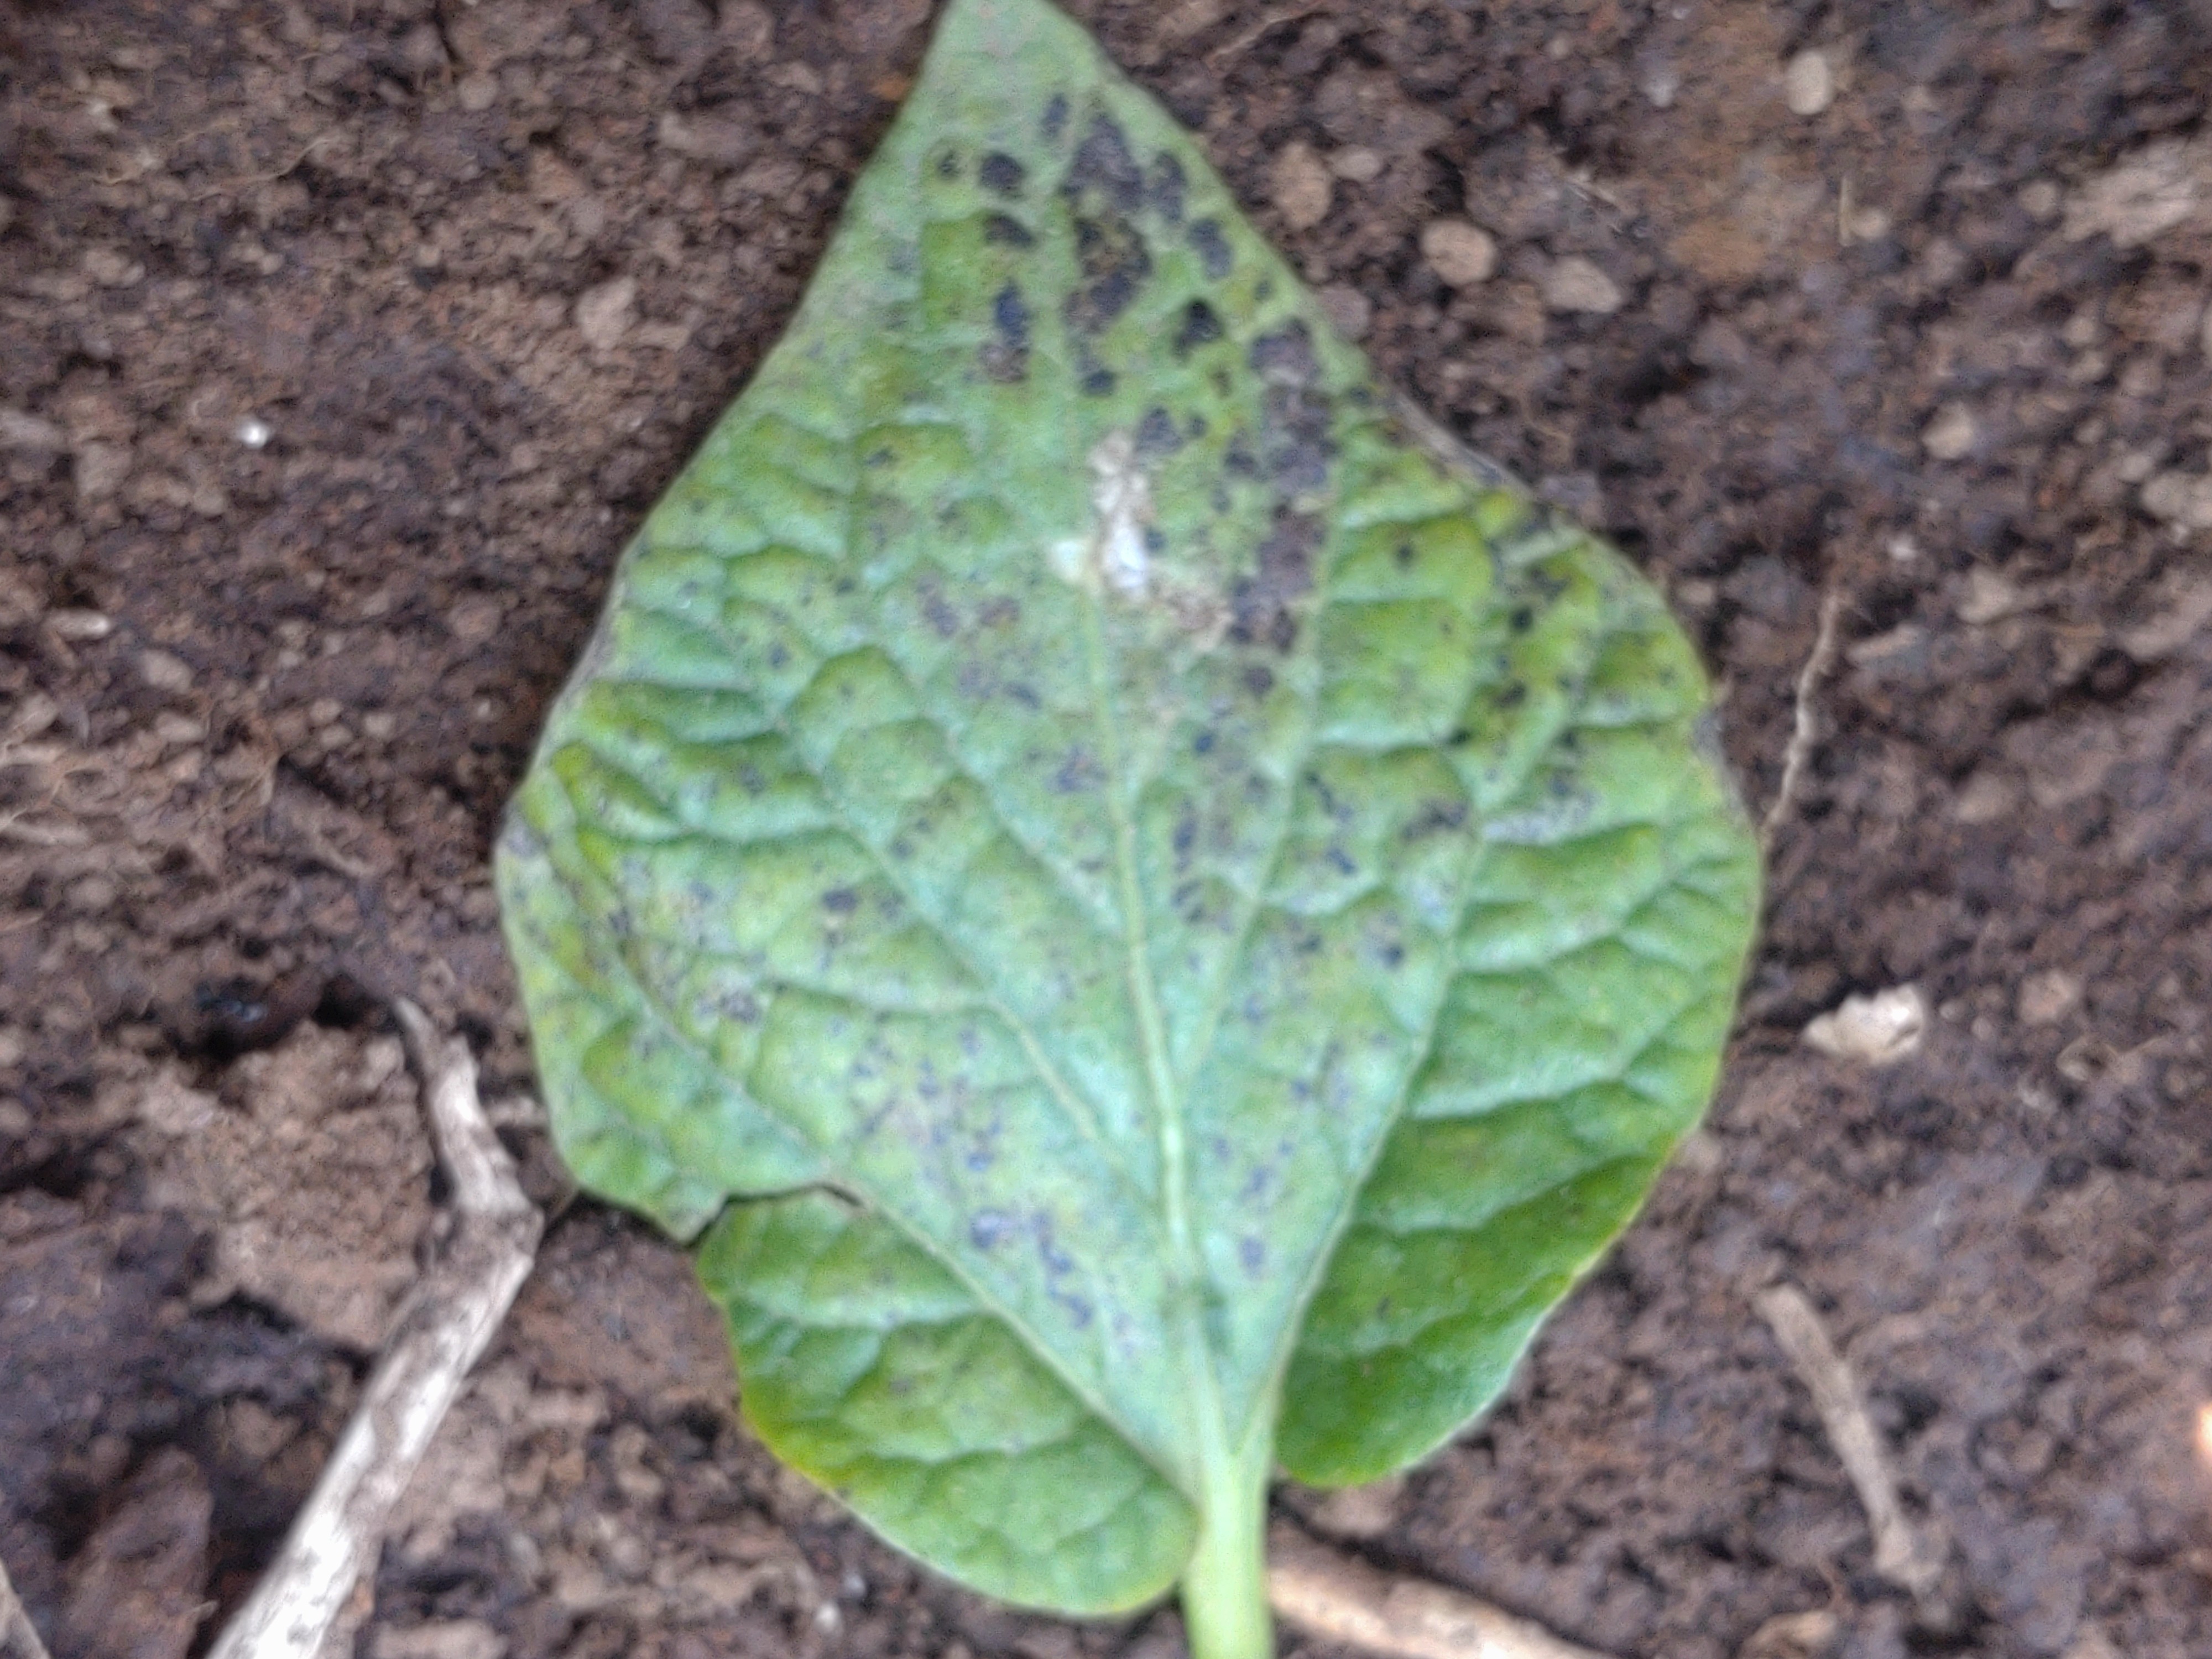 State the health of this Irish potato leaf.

late blight
